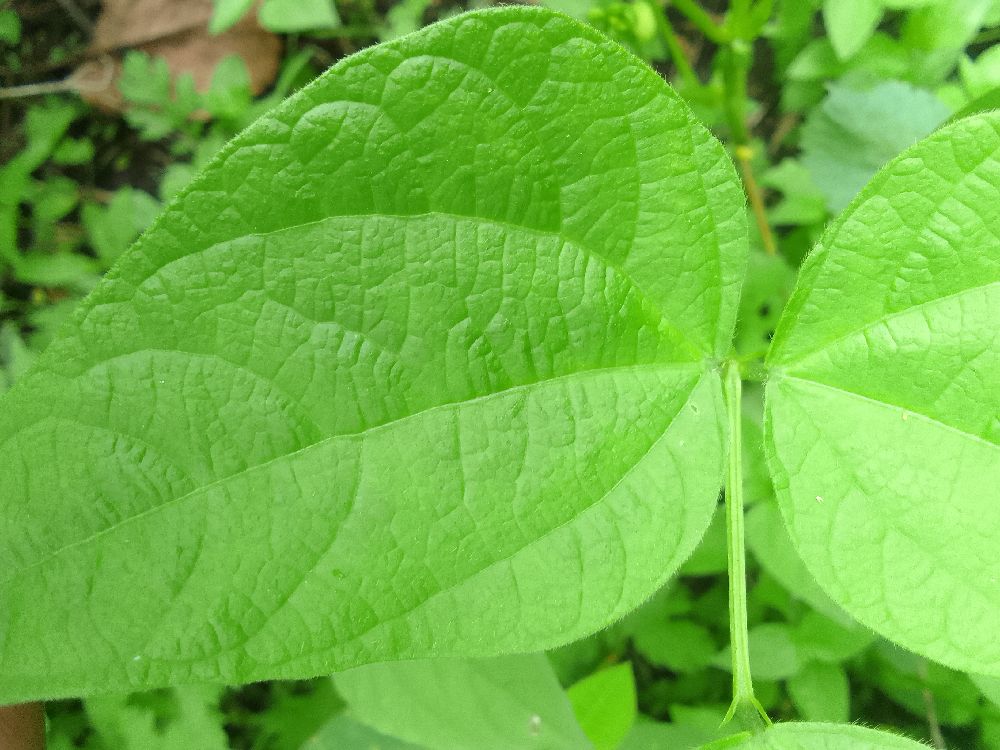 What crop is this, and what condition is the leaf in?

common bean, healthy
